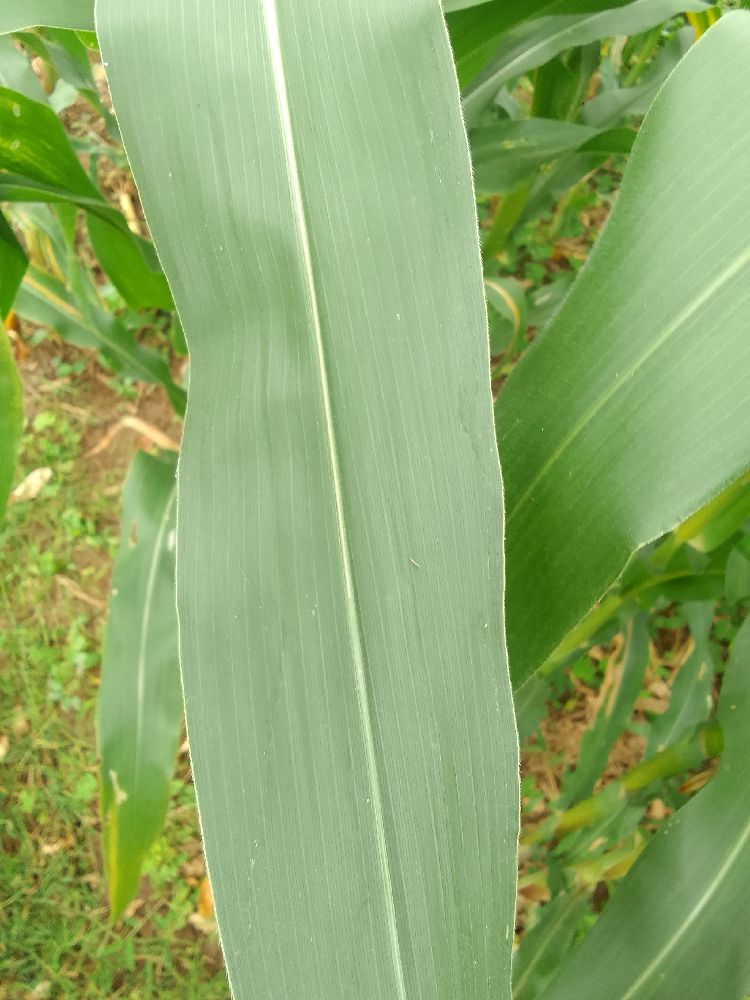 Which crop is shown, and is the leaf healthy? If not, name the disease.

maize, healthy
